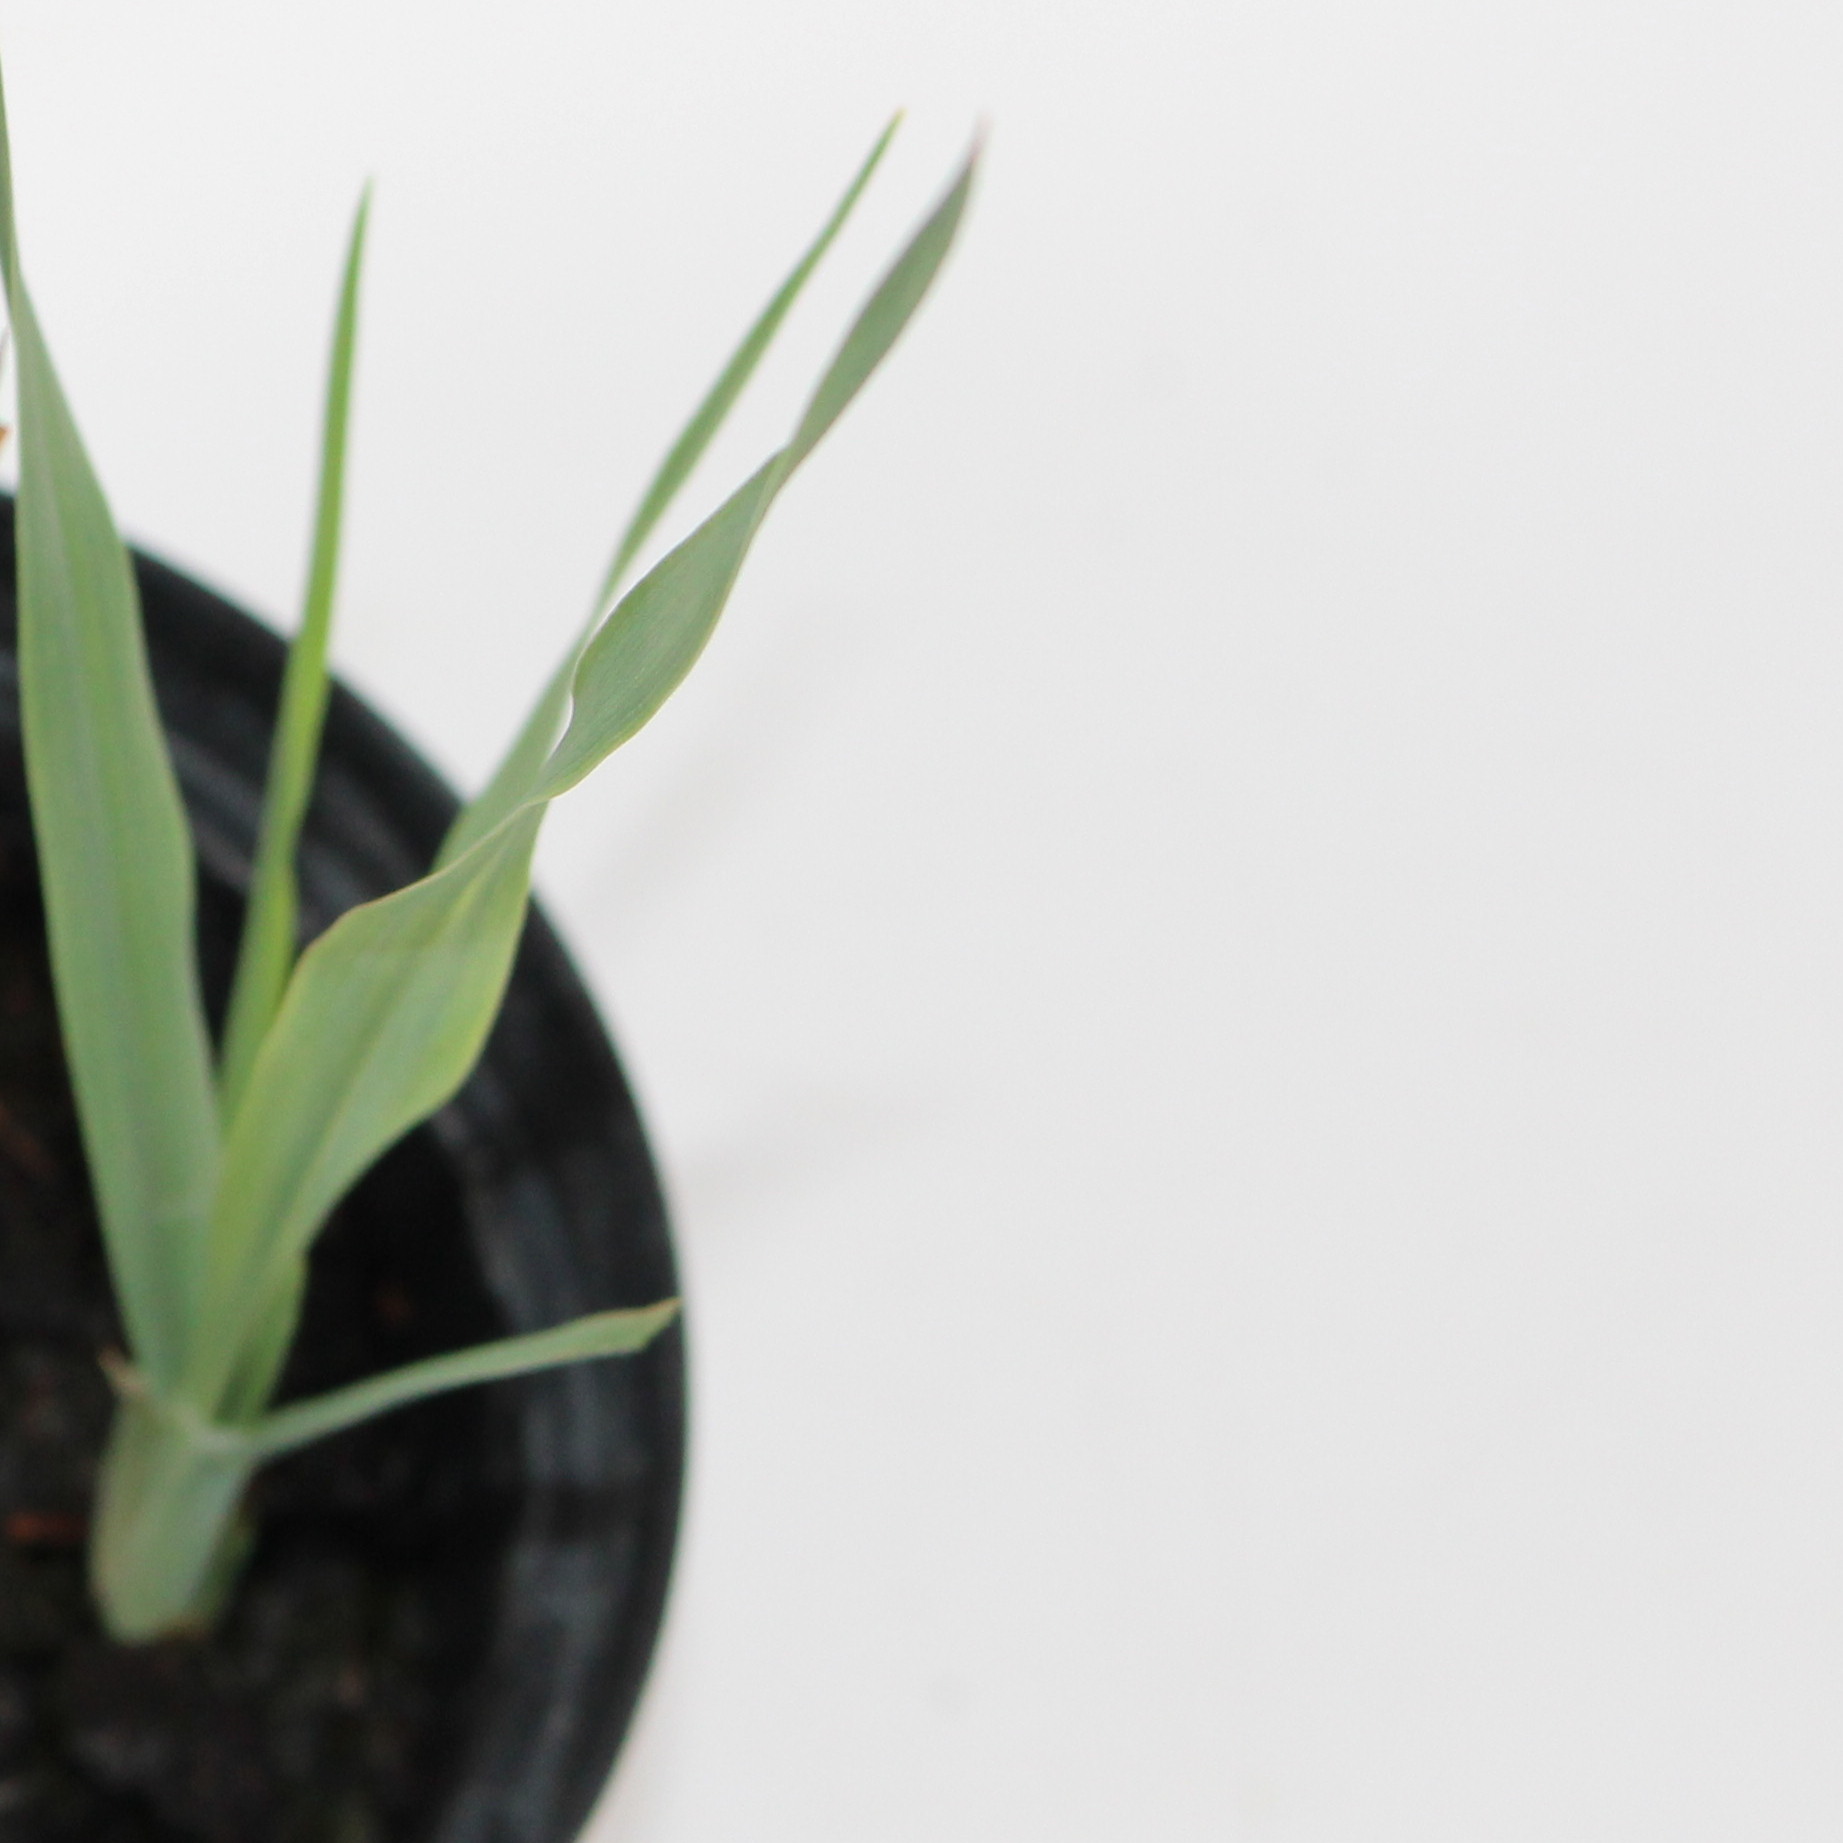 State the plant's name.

Avena sterilis
